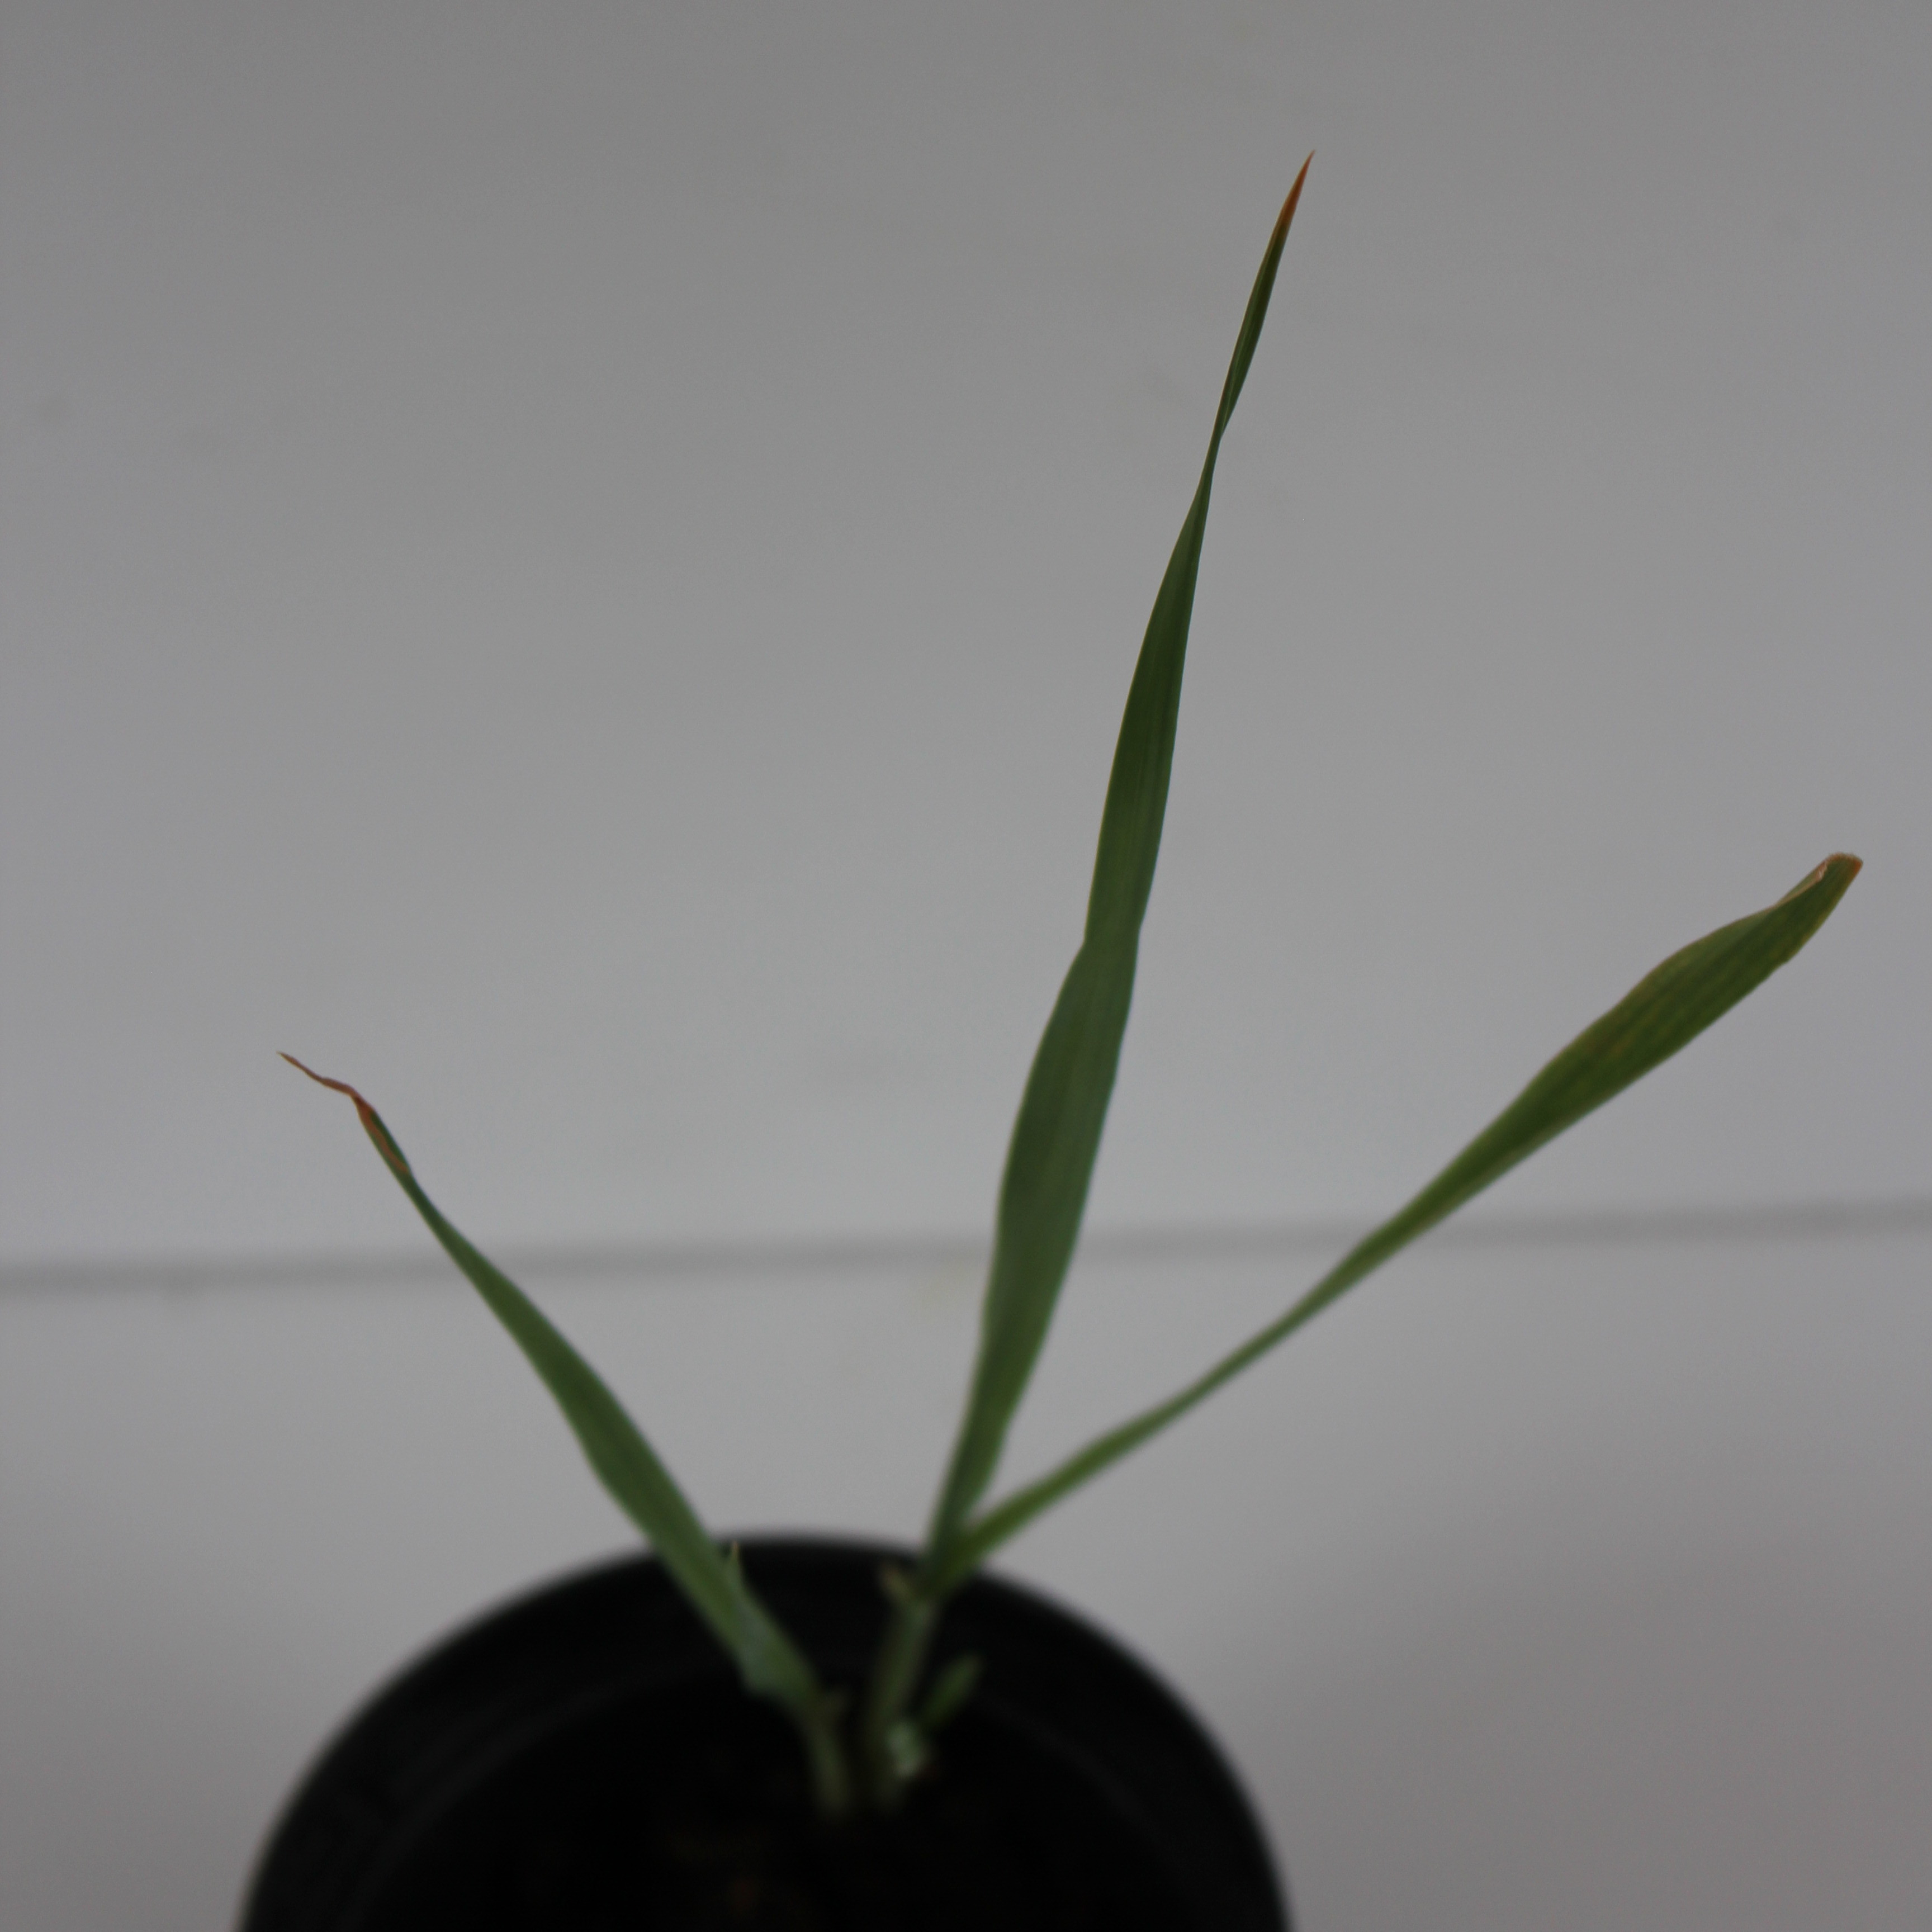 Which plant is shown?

Avena sterilis
